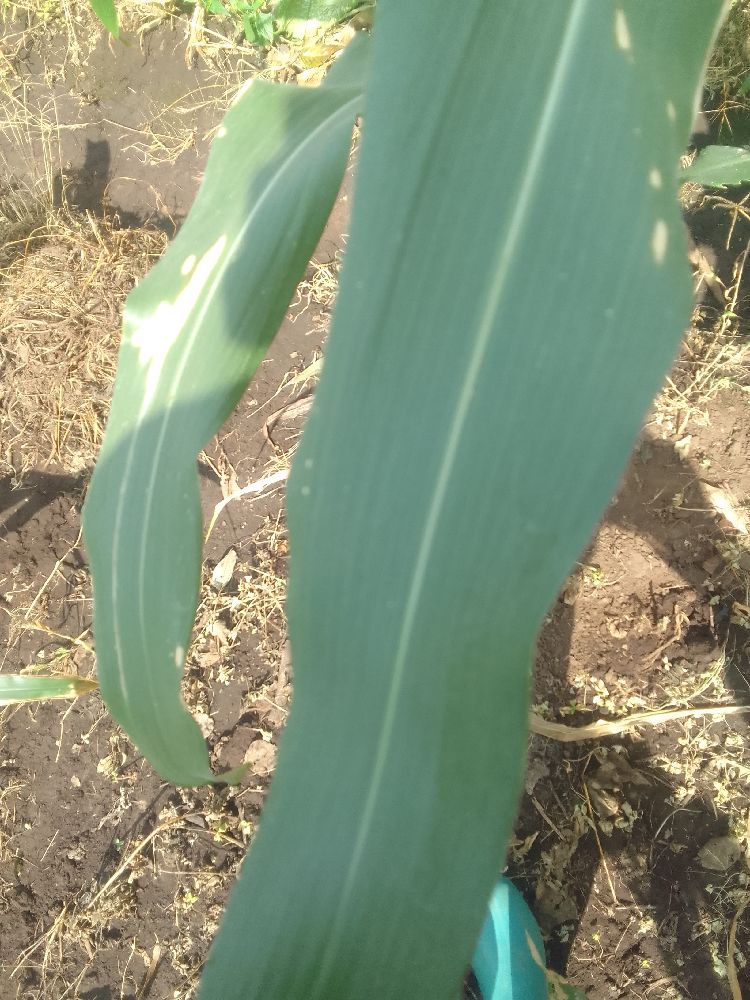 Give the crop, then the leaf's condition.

maize, healthy
